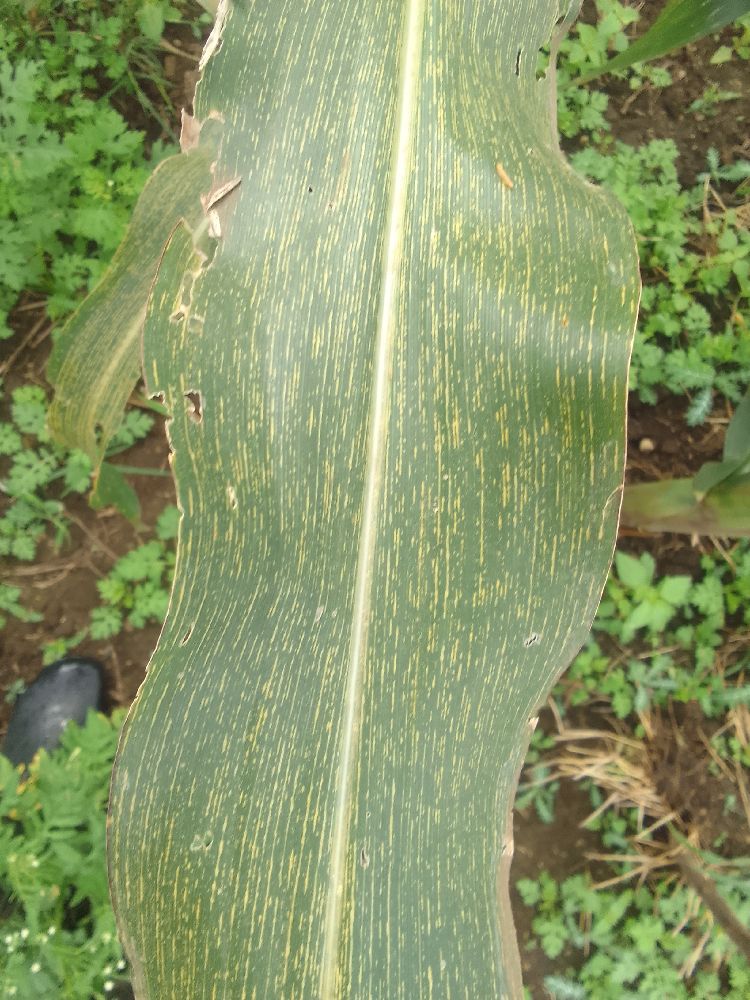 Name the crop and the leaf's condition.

maize, maize streak virus
